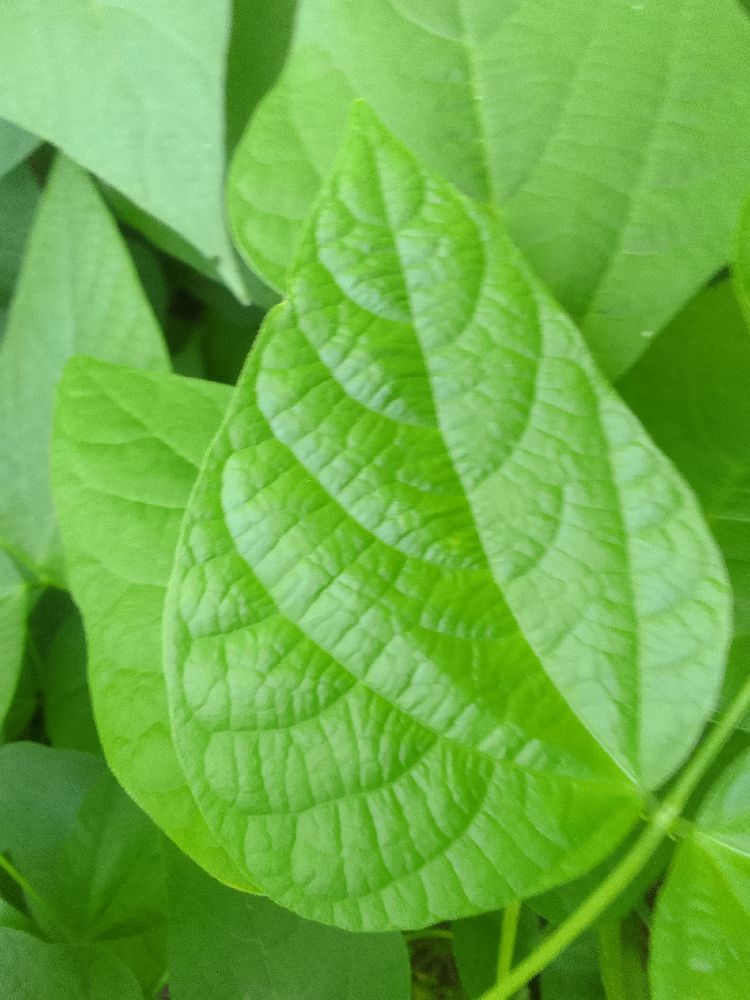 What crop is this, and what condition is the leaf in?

common bean, healthy
